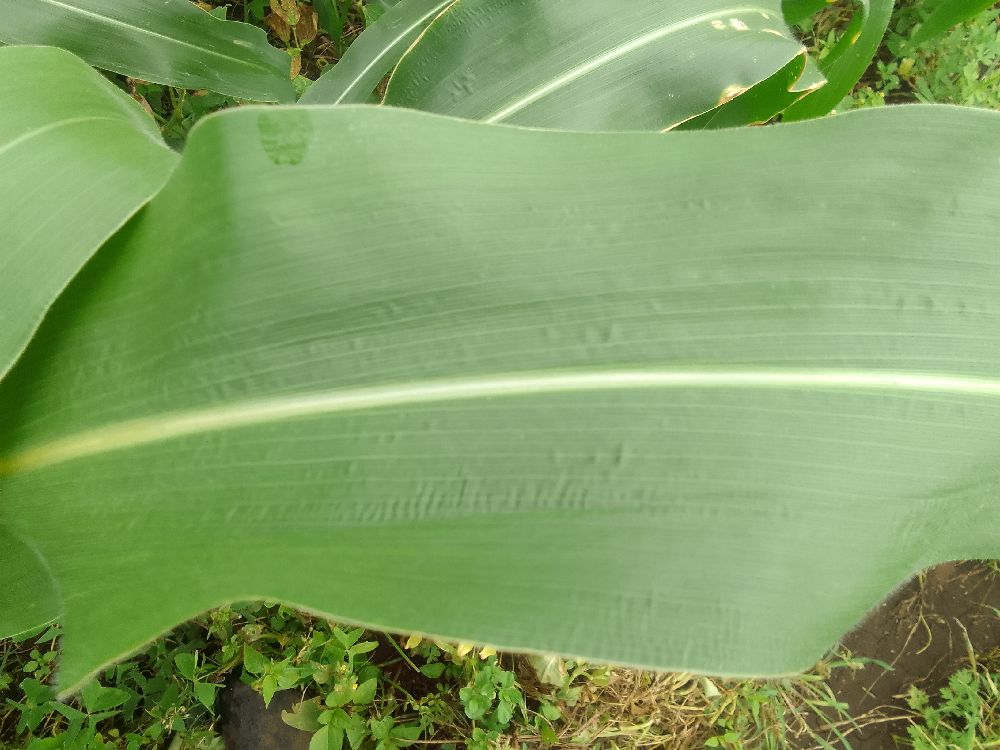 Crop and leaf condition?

maize, healthy
